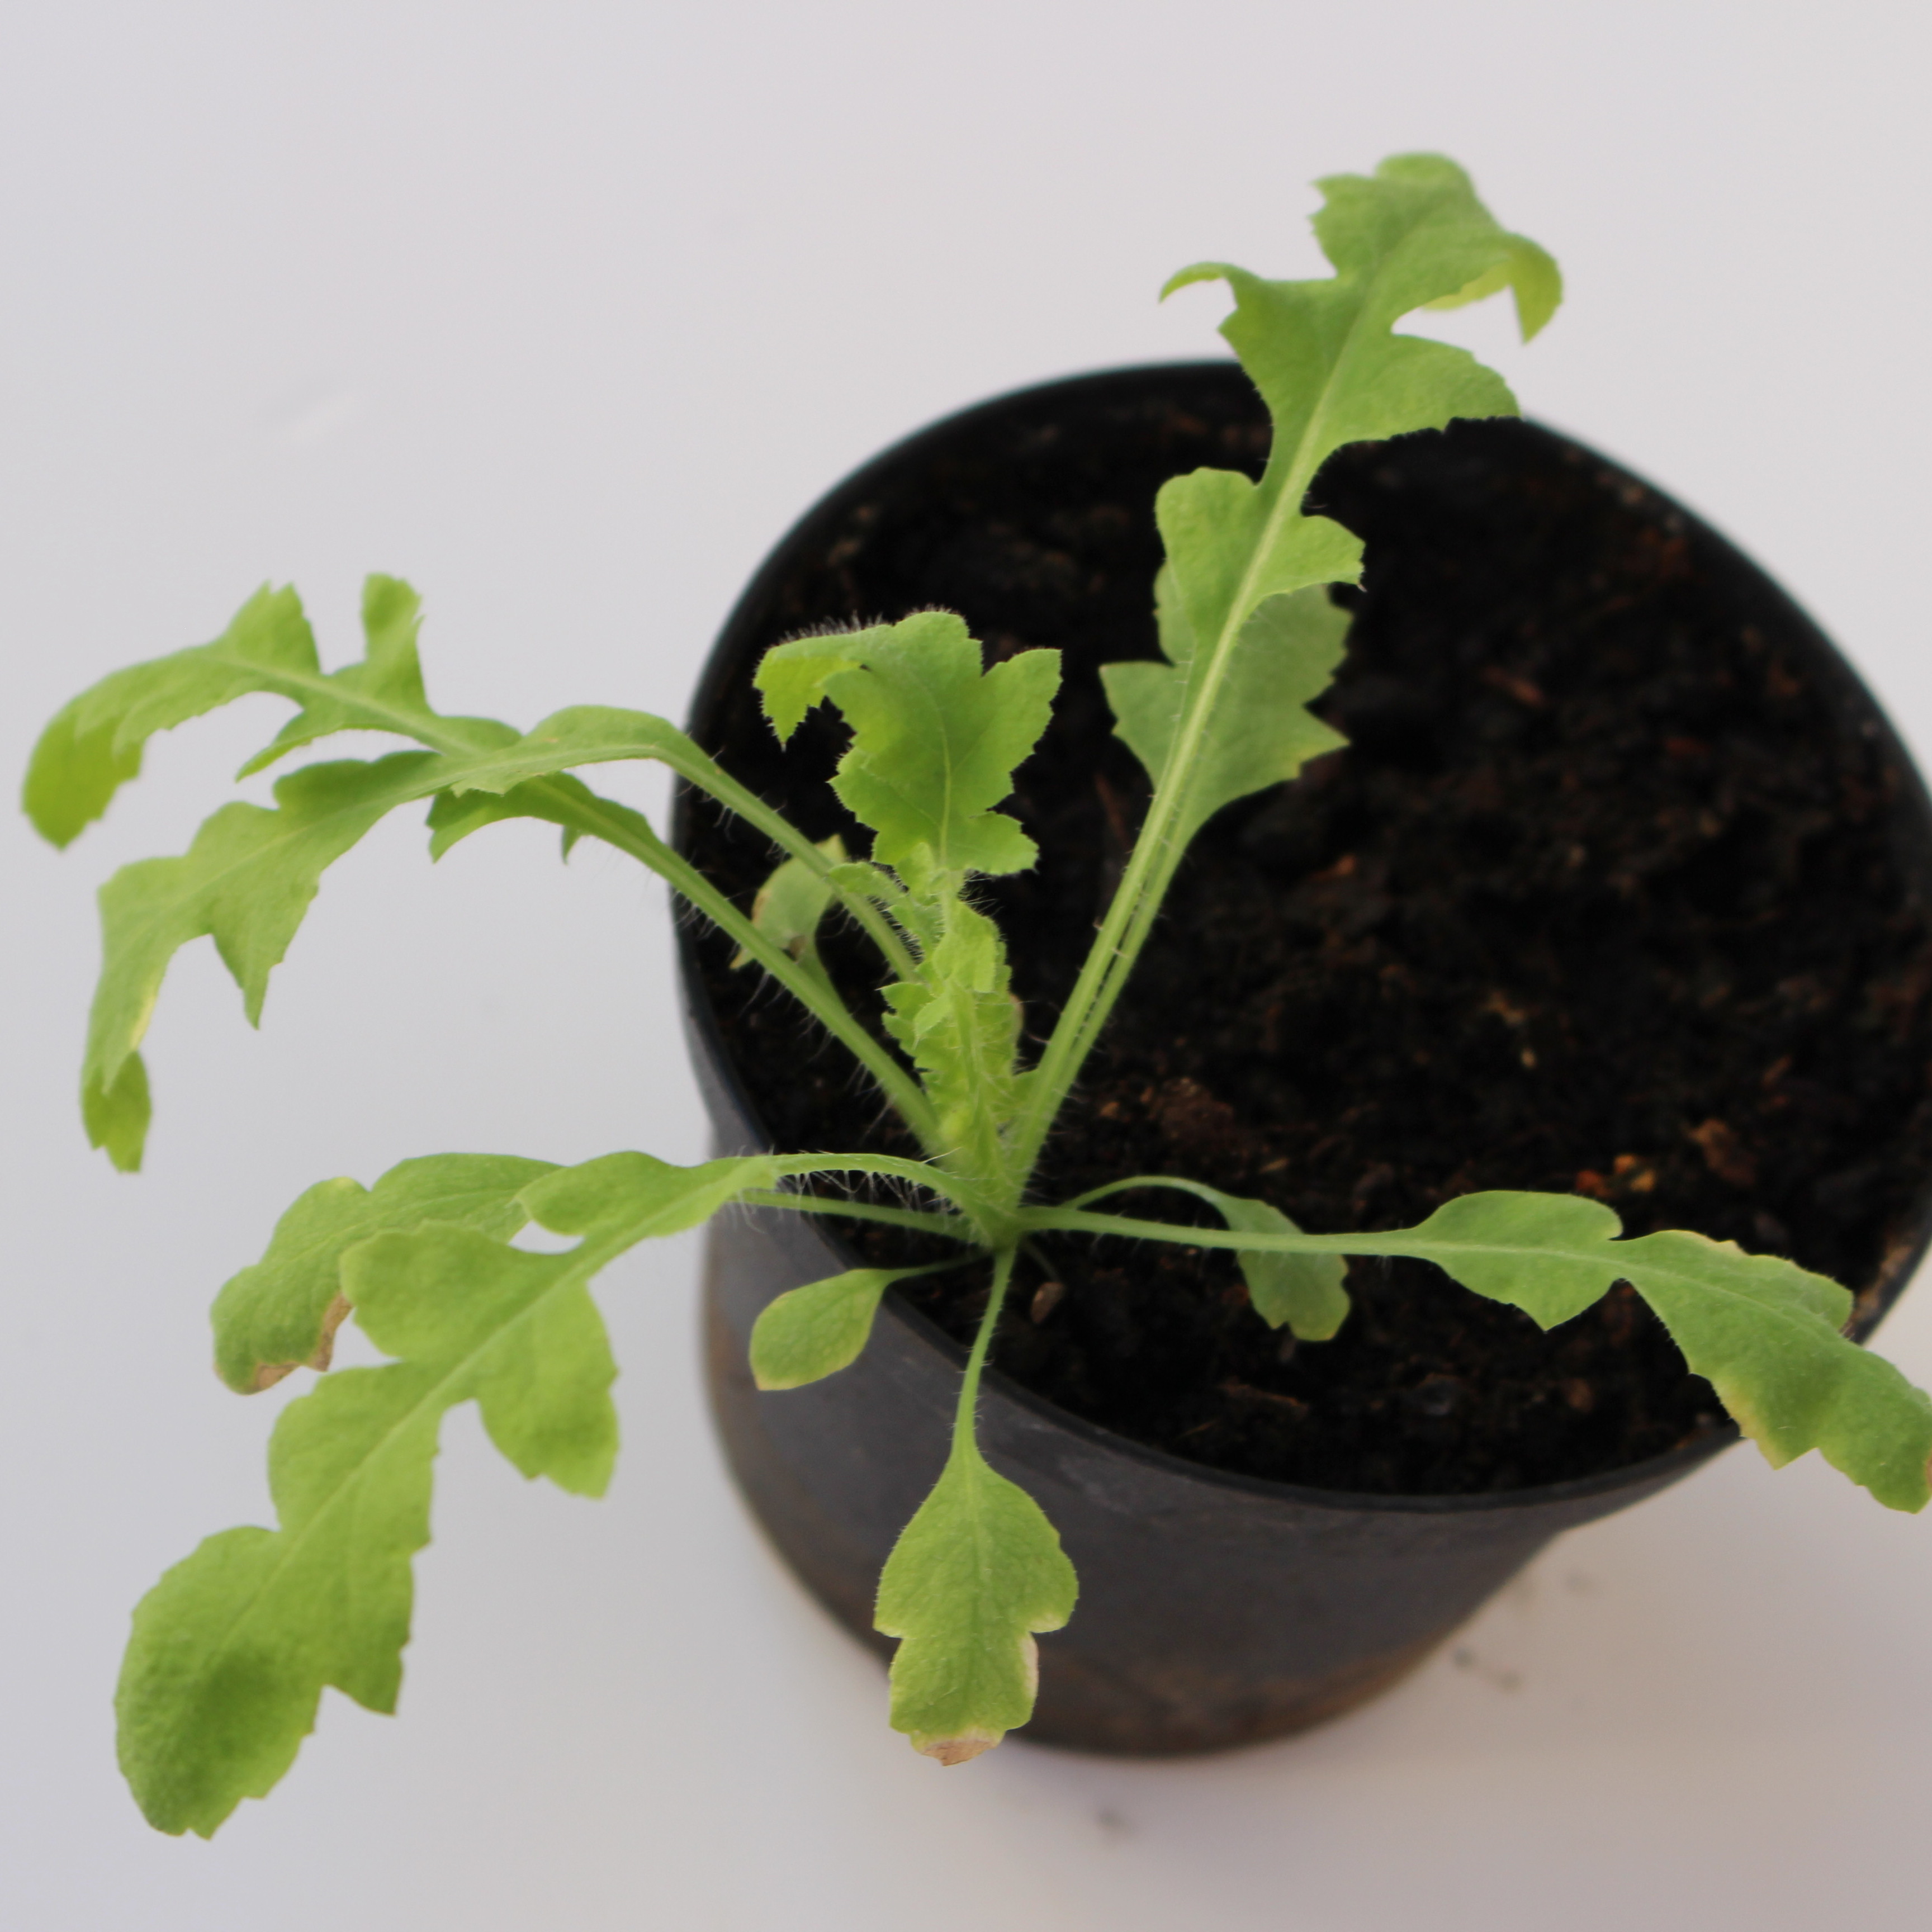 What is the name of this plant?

Papaver rhoeas
